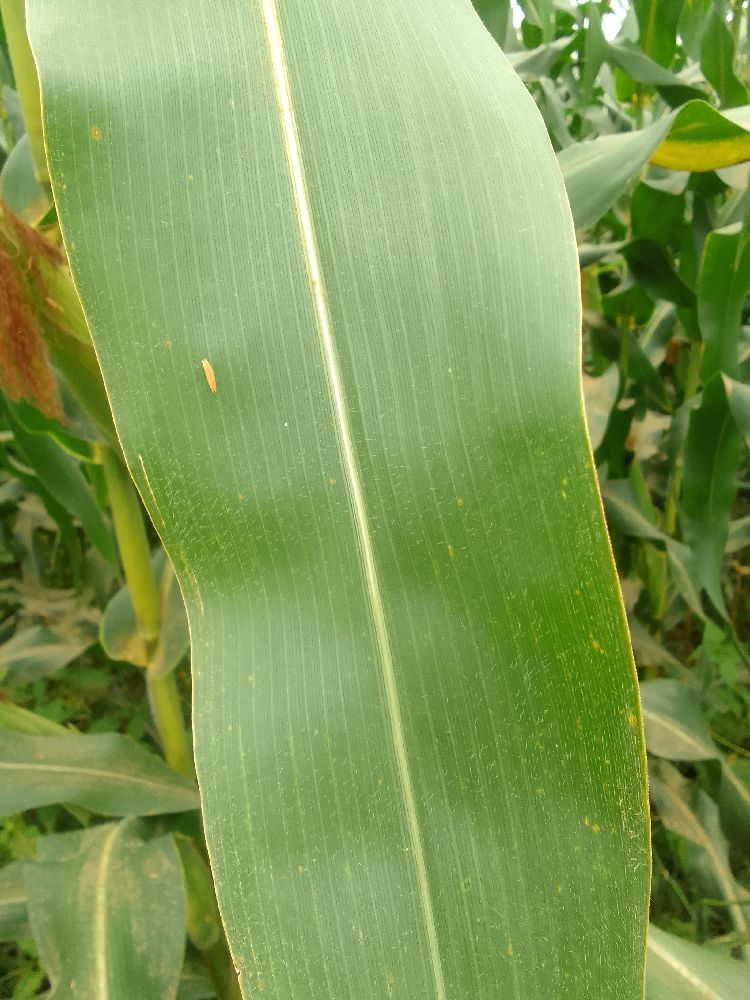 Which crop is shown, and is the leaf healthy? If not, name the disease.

maize, healthy
